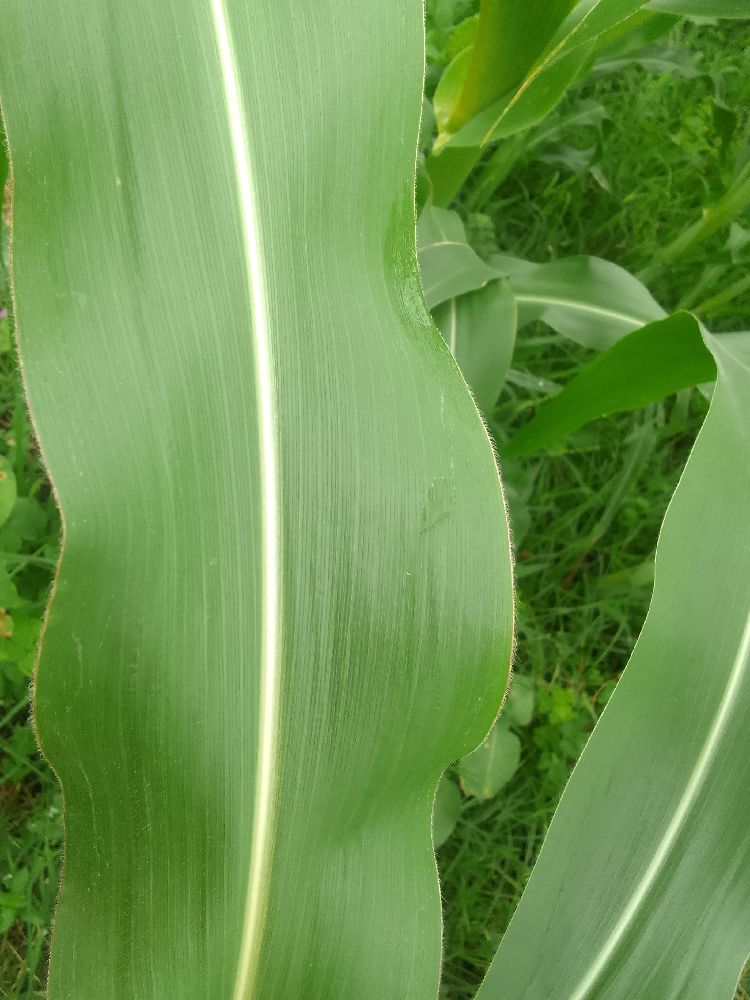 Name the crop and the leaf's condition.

maize, healthy
